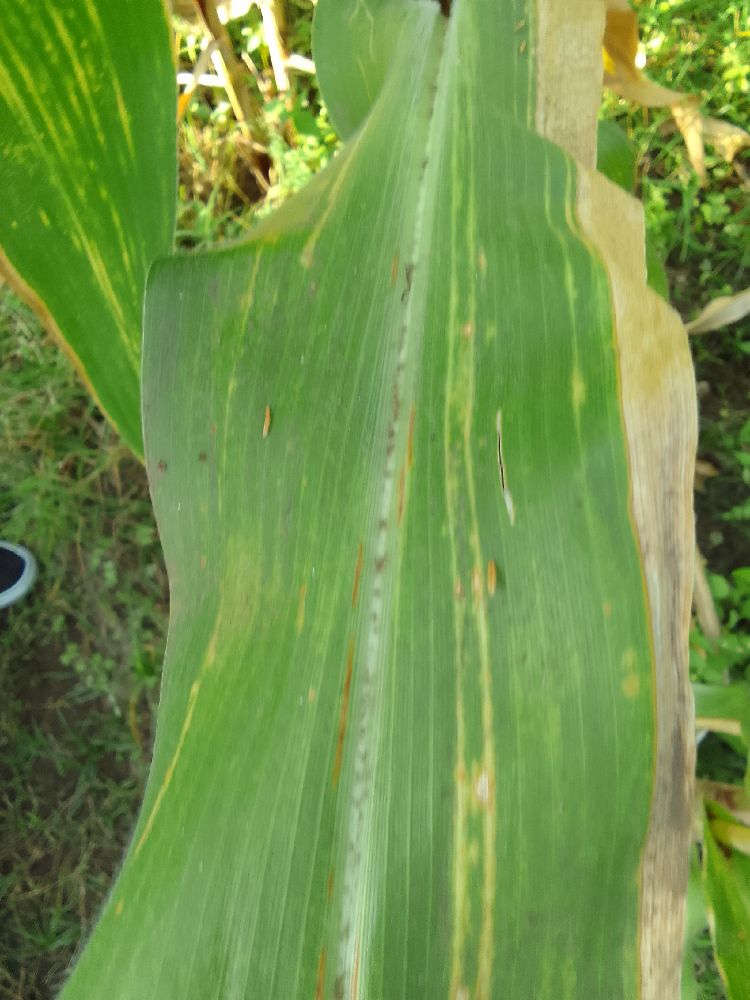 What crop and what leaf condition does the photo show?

maize, maize lethal necrosis
